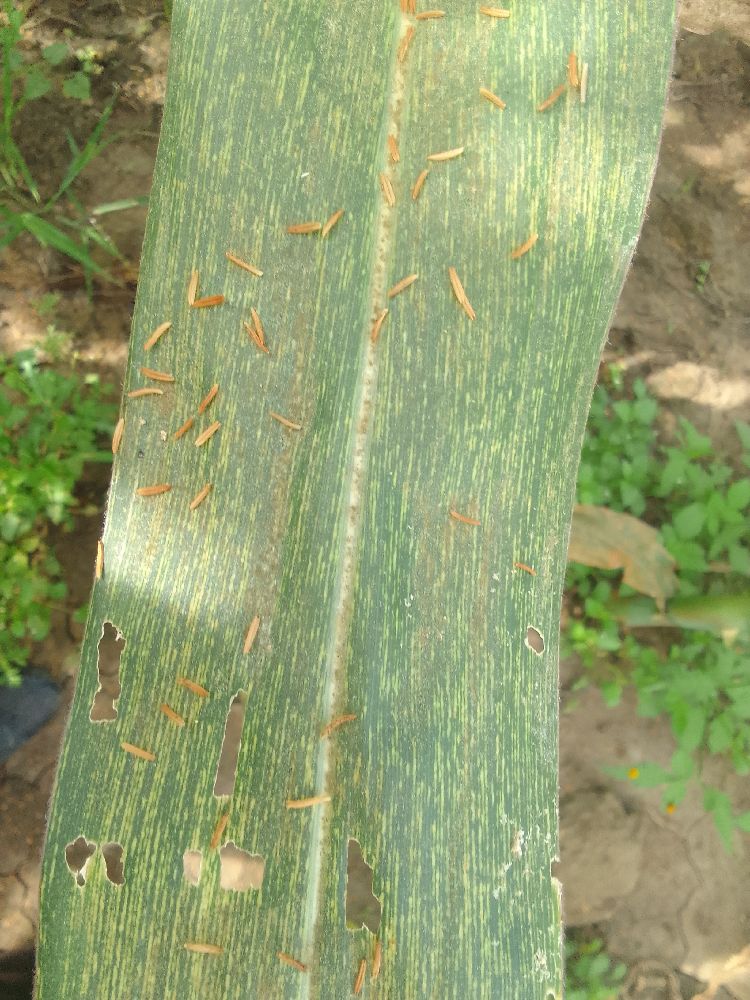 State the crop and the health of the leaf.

maize, maize streak virus
